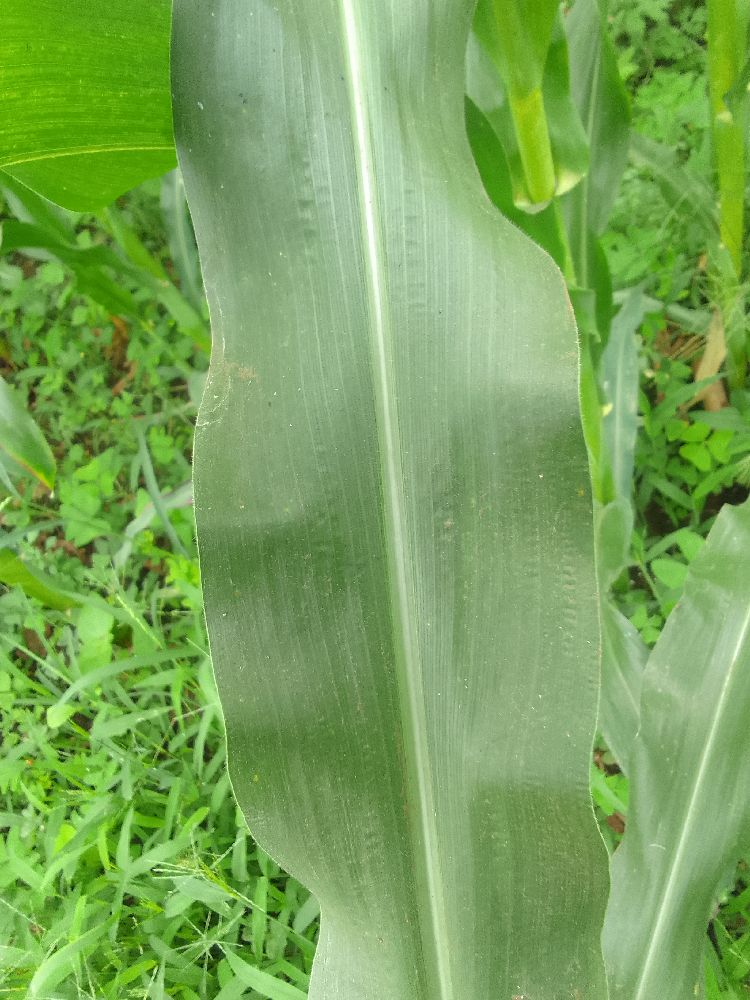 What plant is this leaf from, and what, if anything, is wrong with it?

maize, healthy
